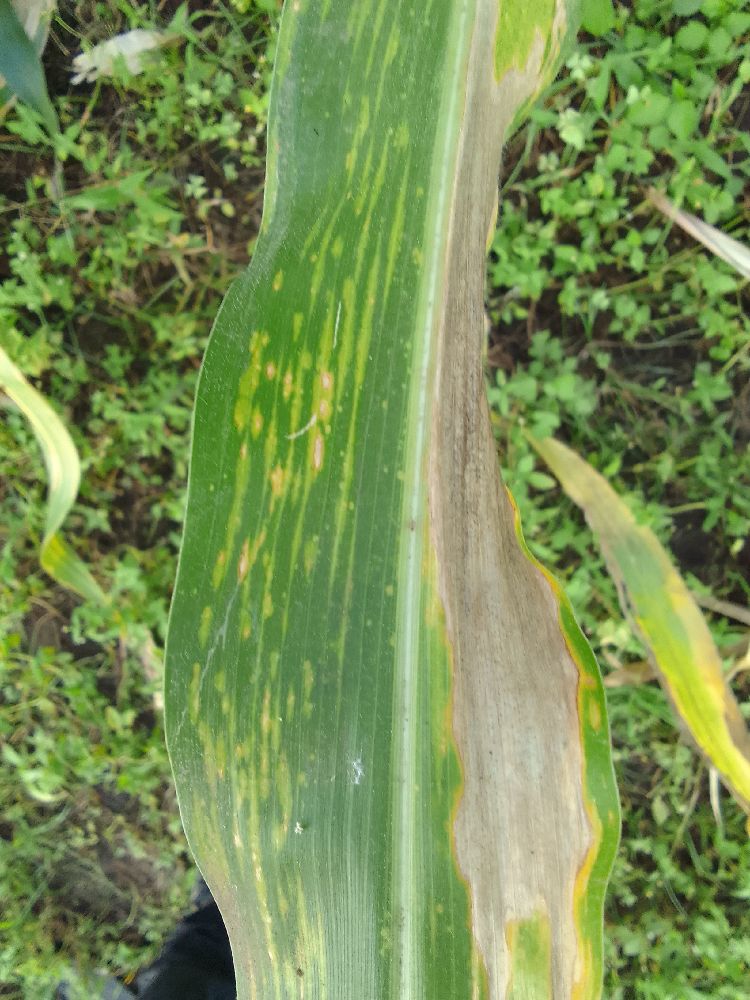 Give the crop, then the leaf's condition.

maize, maize lethal necrosis
